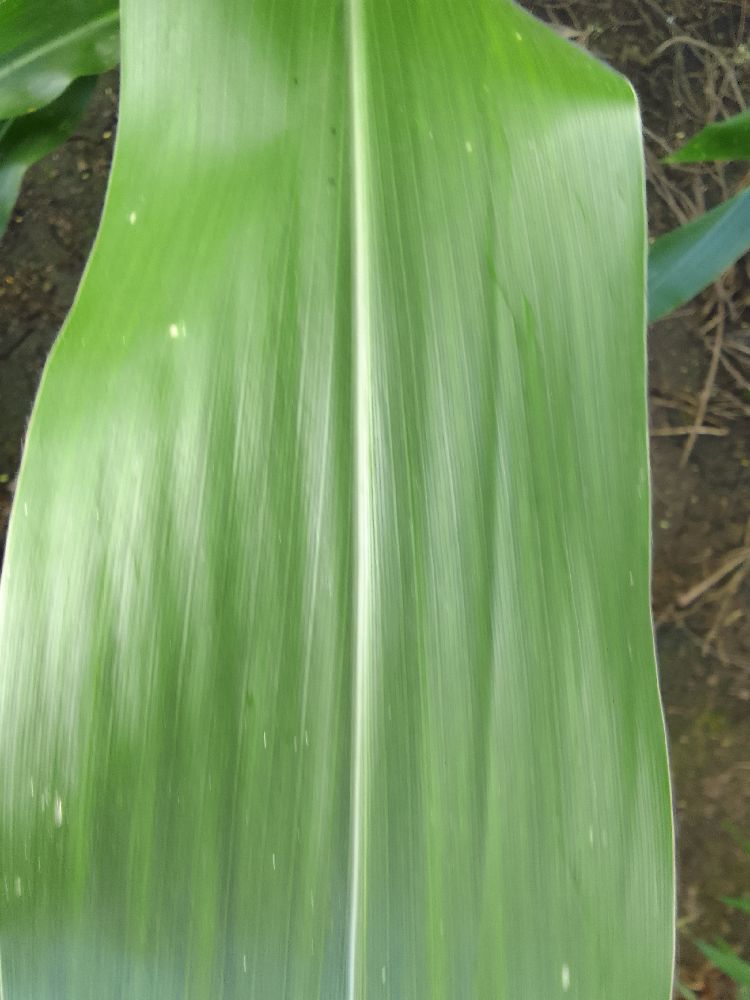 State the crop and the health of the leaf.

maize, healthy
